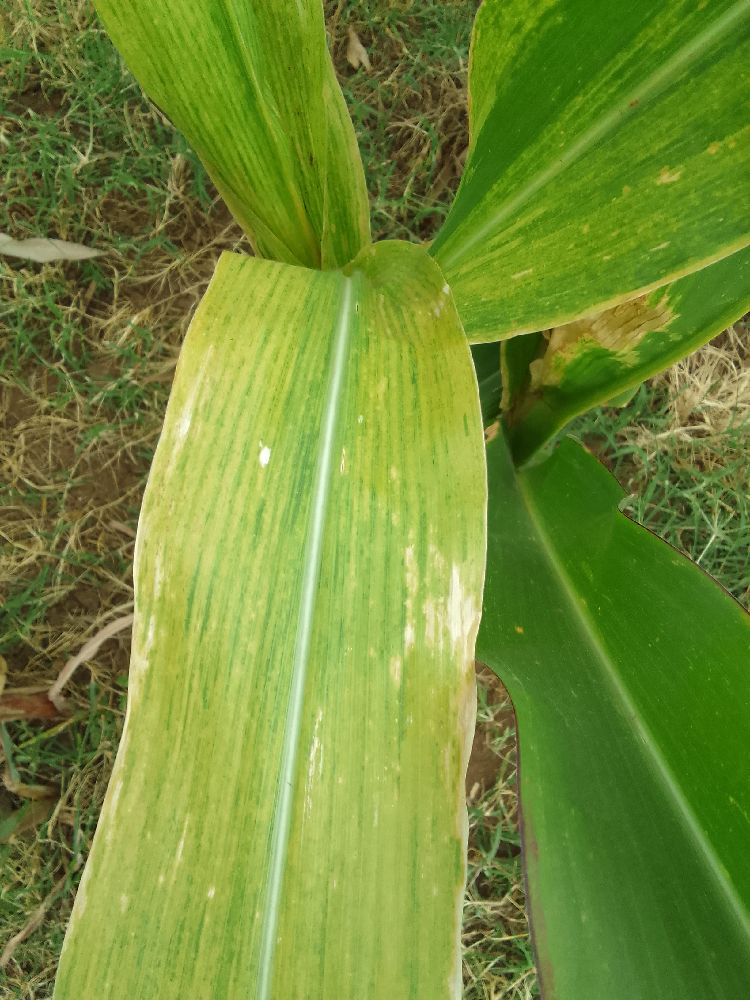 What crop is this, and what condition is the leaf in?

maize, maize lethal necrosis
